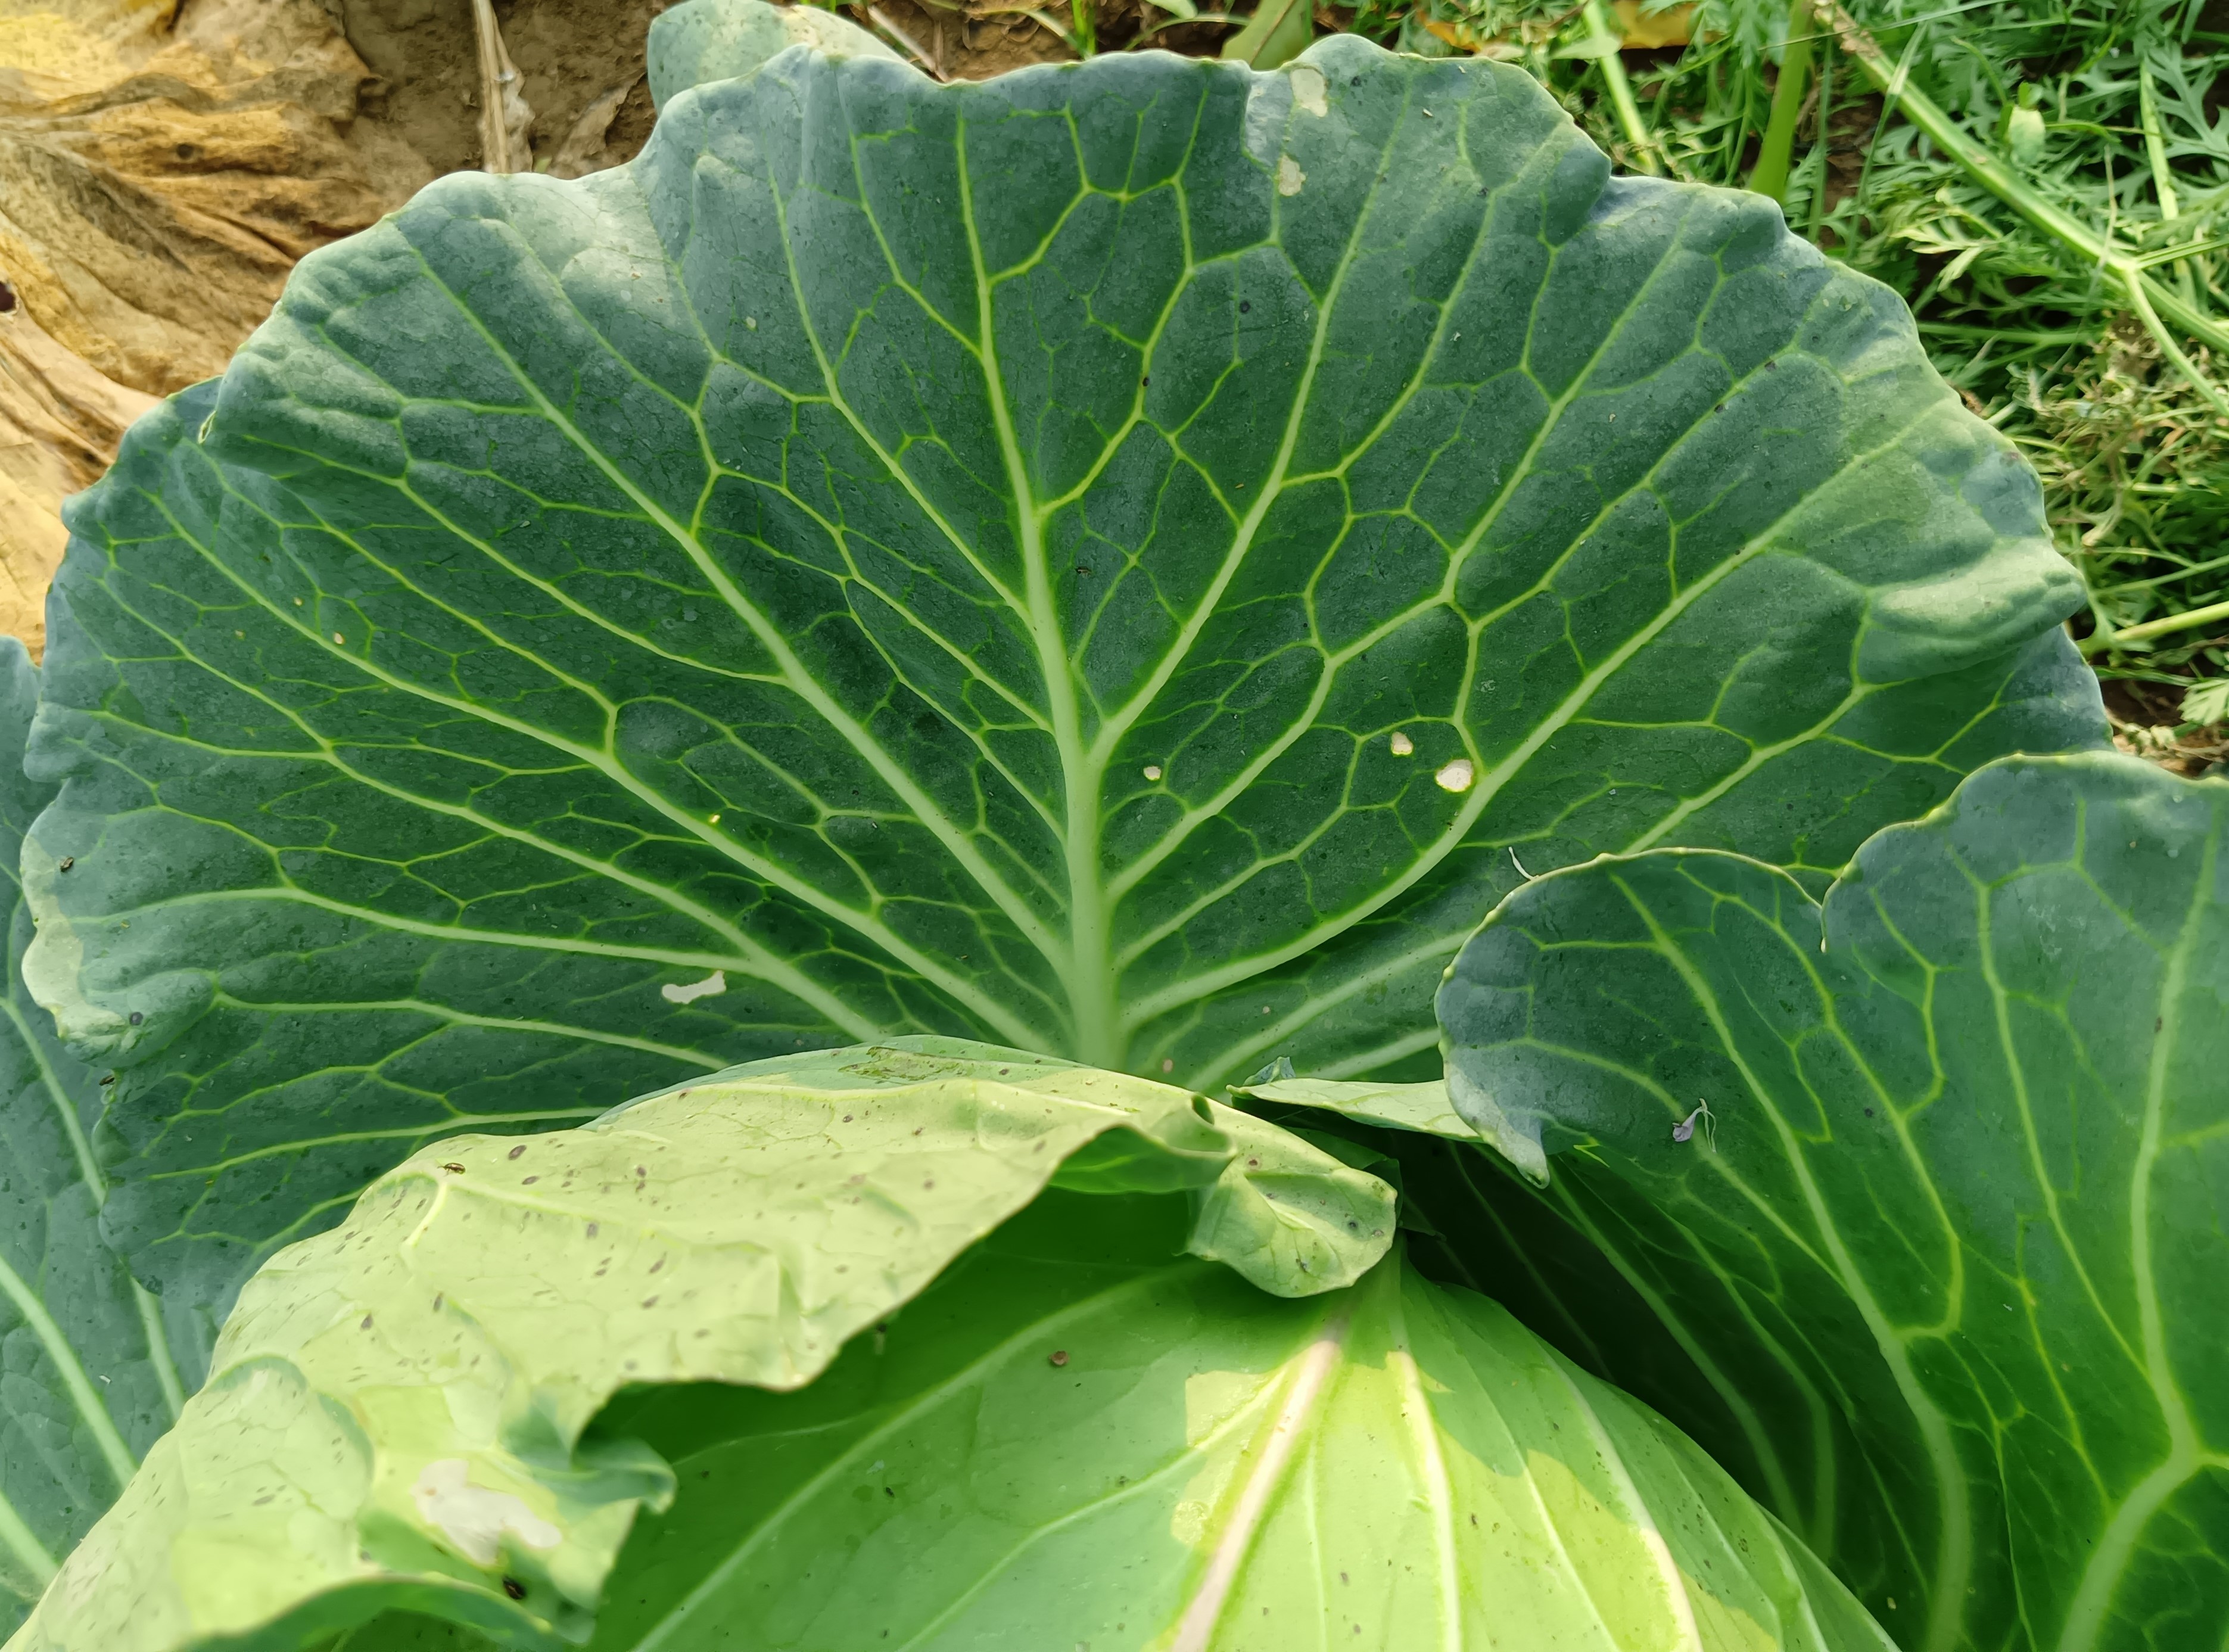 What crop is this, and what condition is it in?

cabbage, healthy
